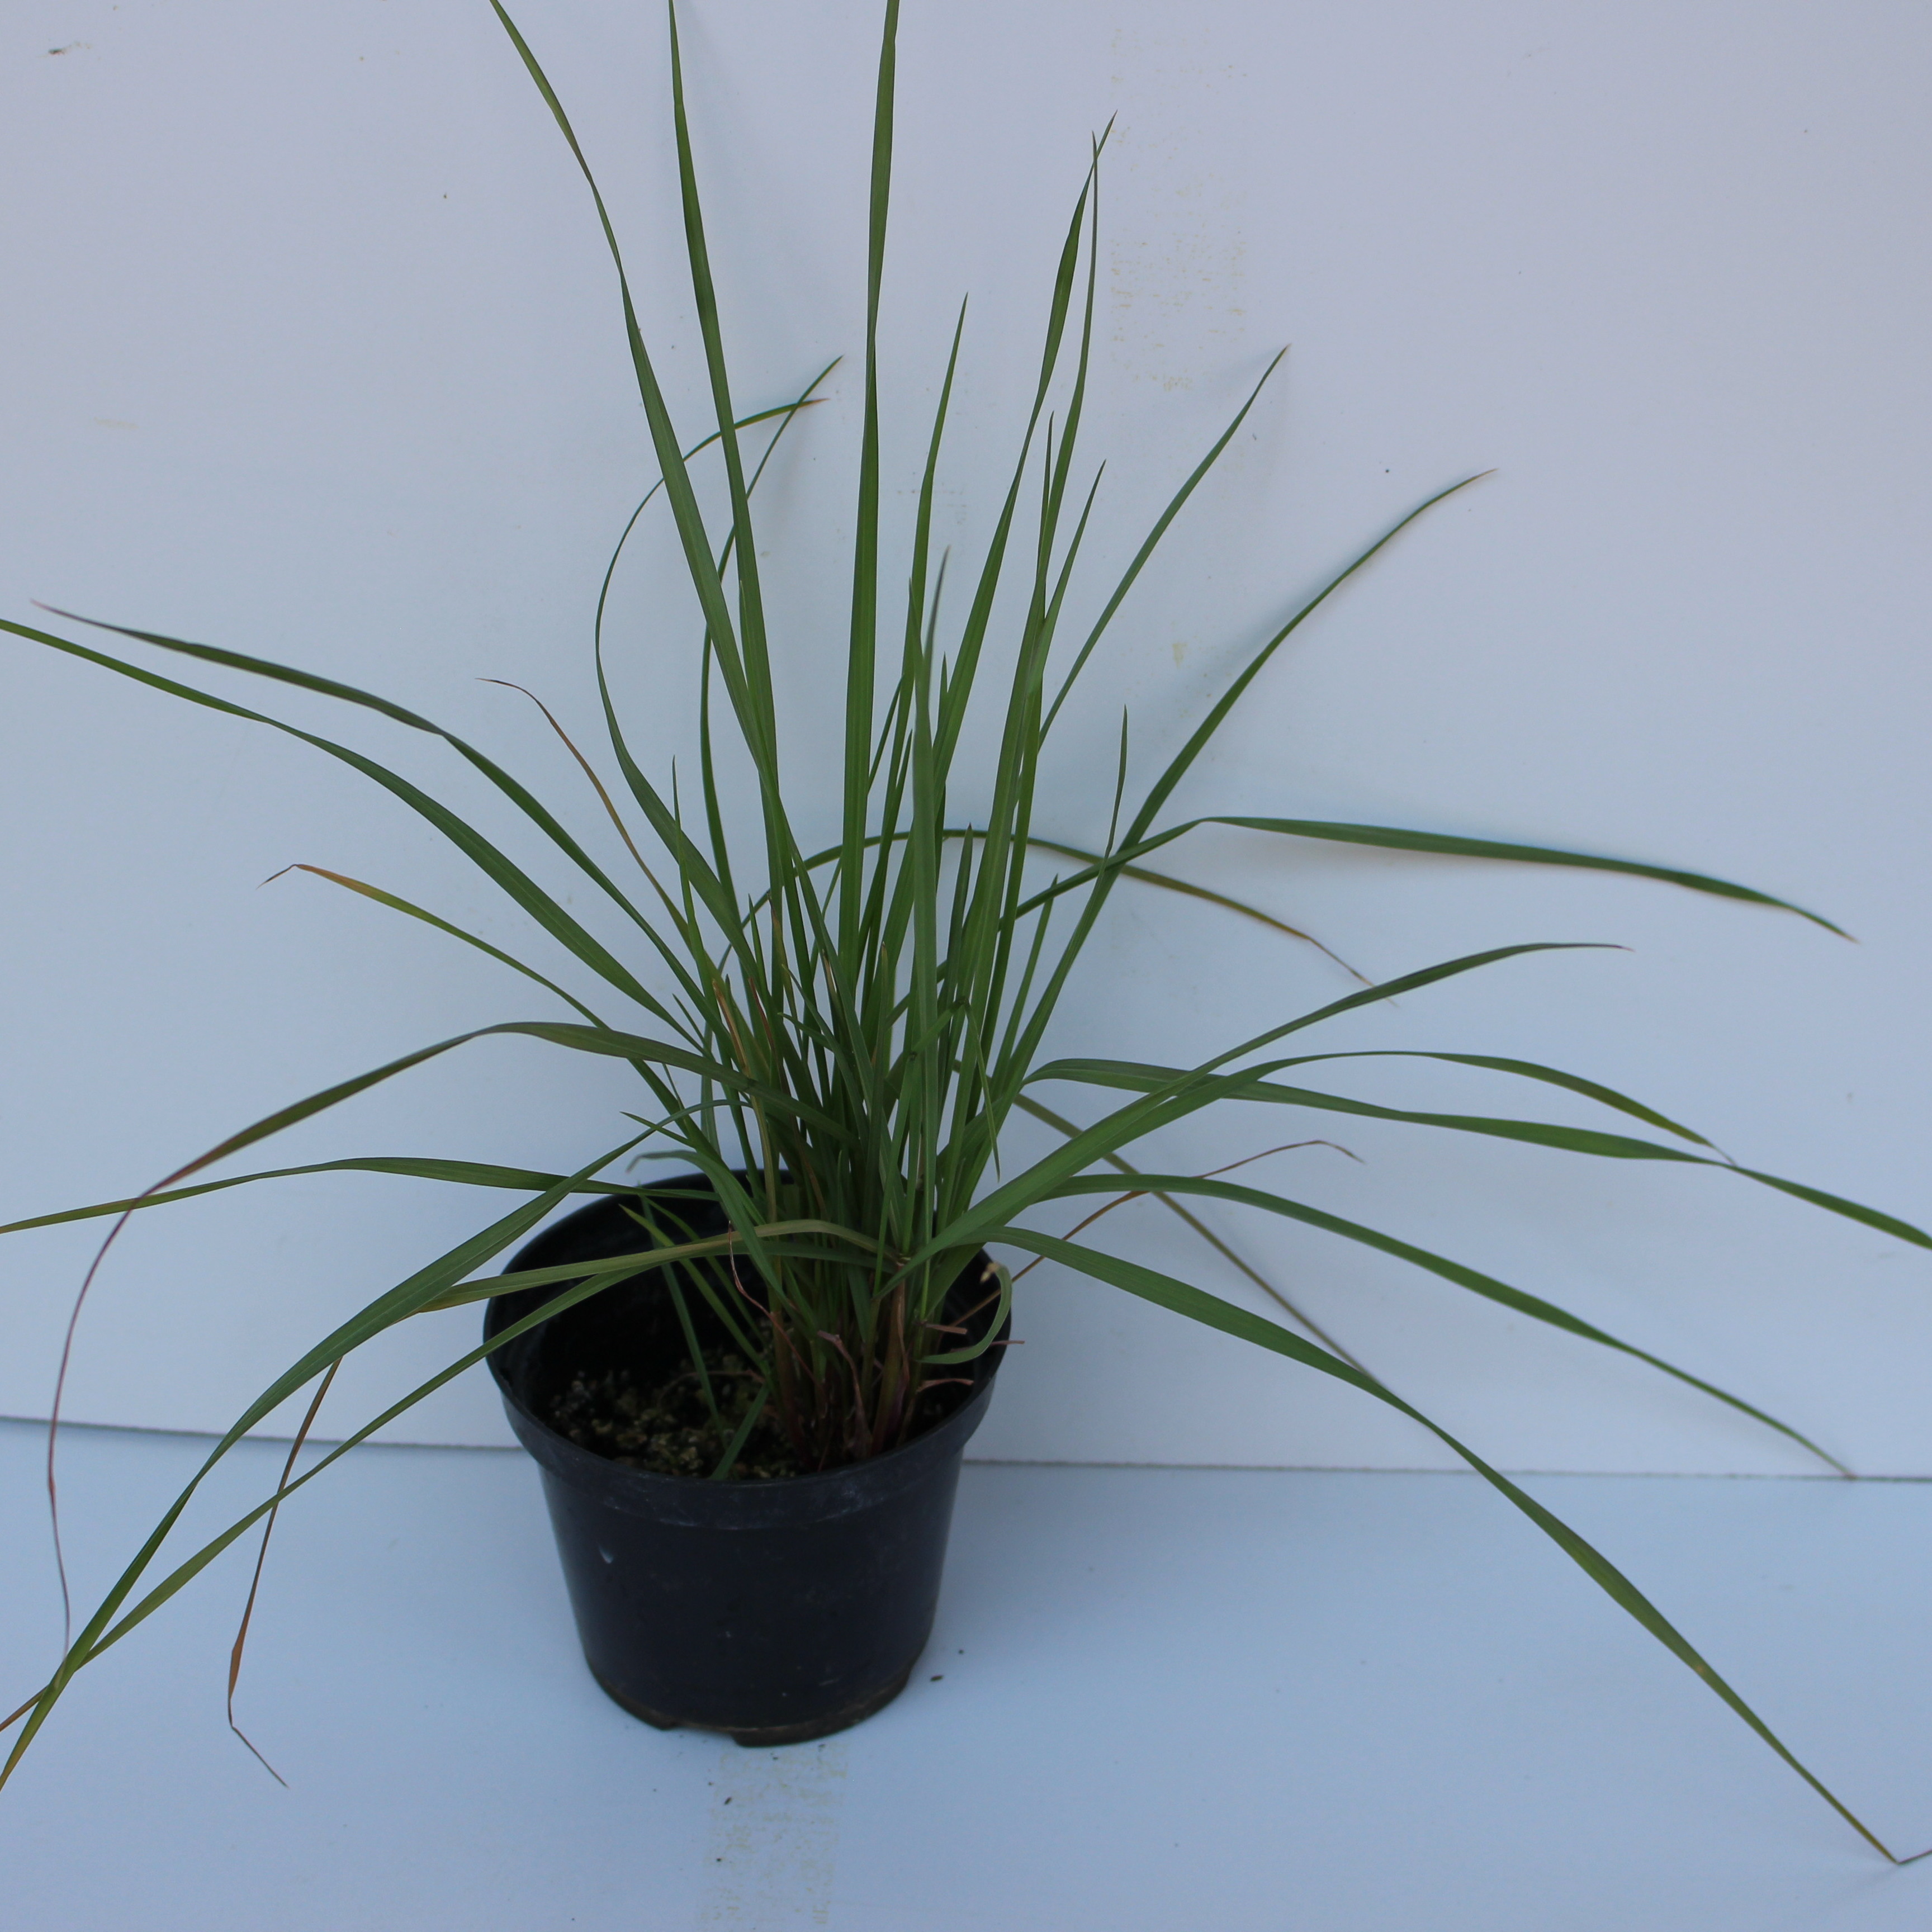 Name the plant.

Lolium multiflorum
